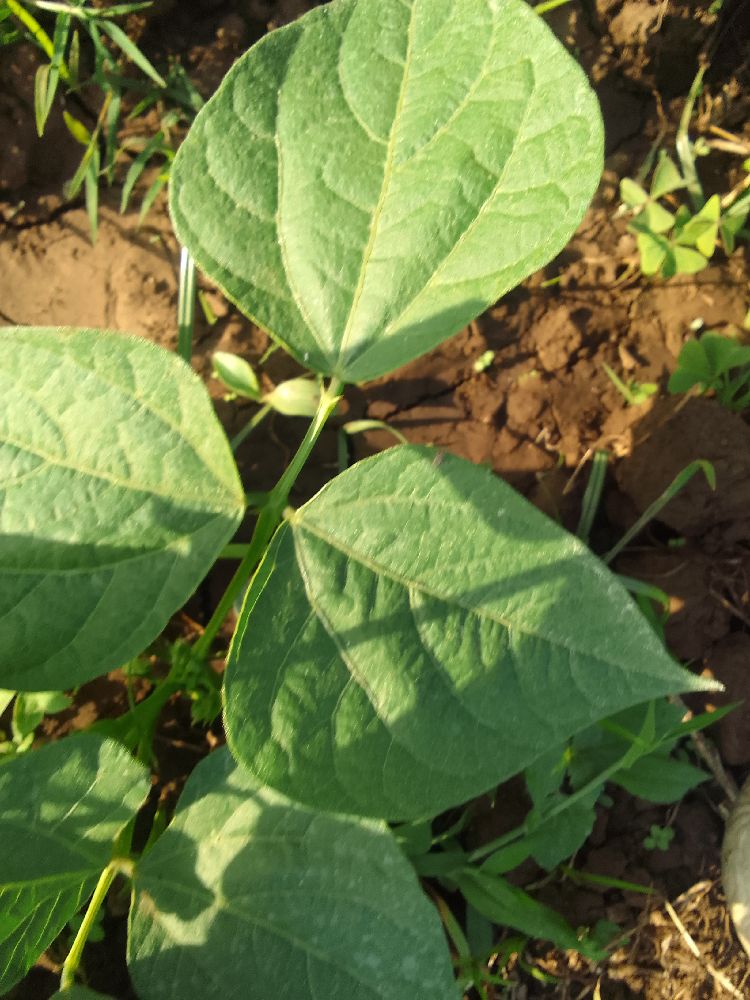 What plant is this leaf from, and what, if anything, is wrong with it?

common bean, healthy
